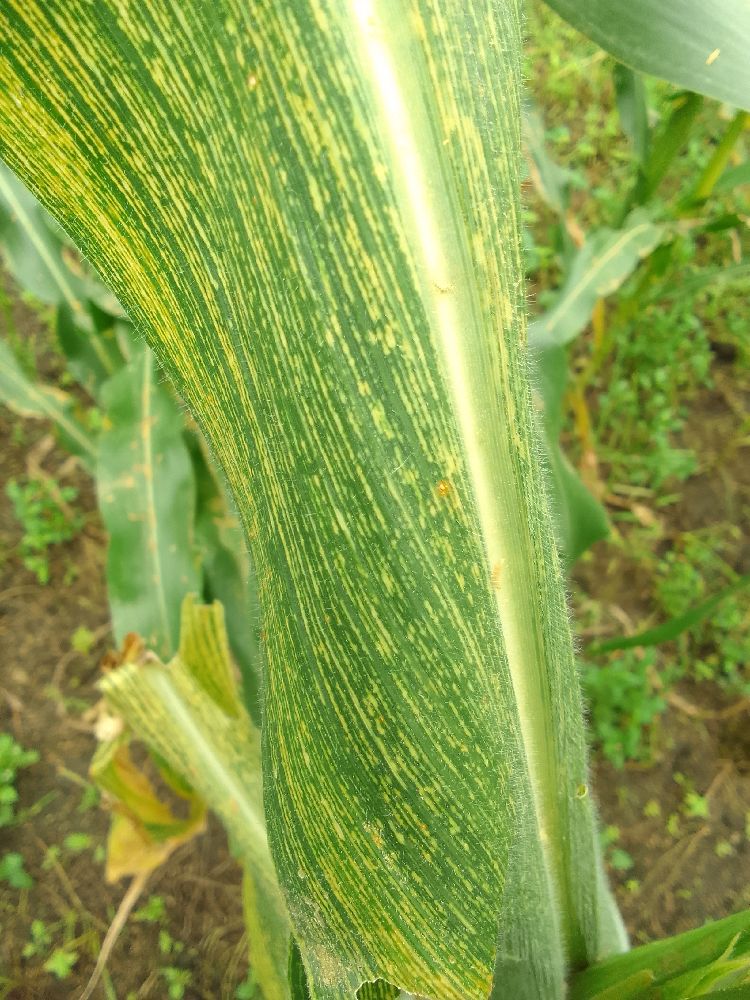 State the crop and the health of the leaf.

maize, maize streak virus
